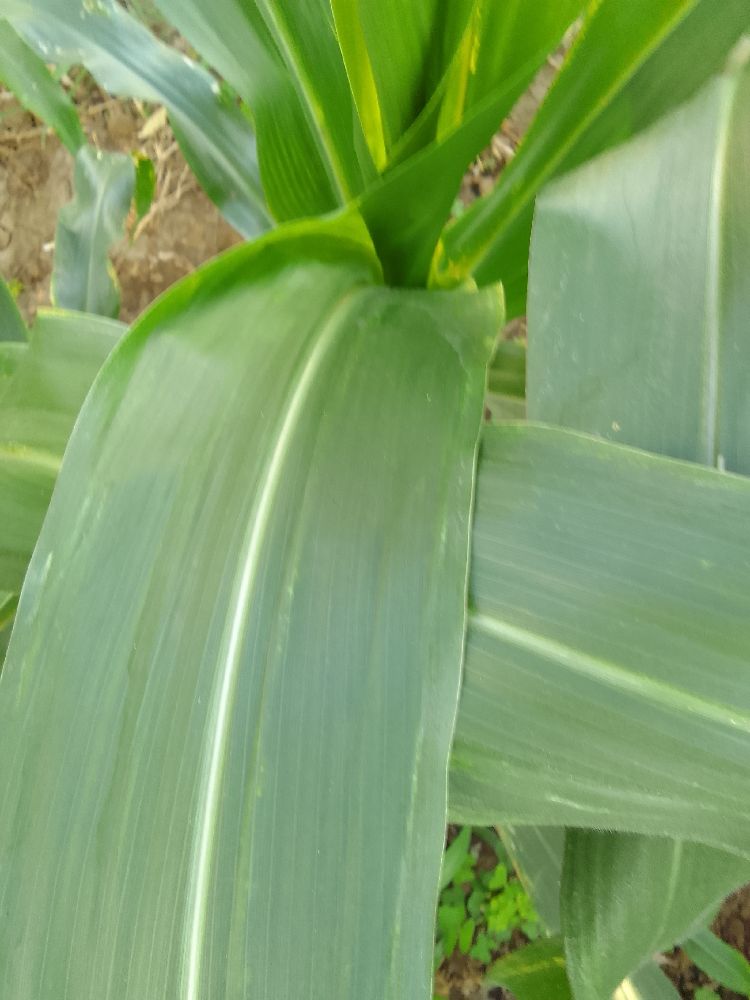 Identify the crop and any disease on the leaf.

maize, healthy
